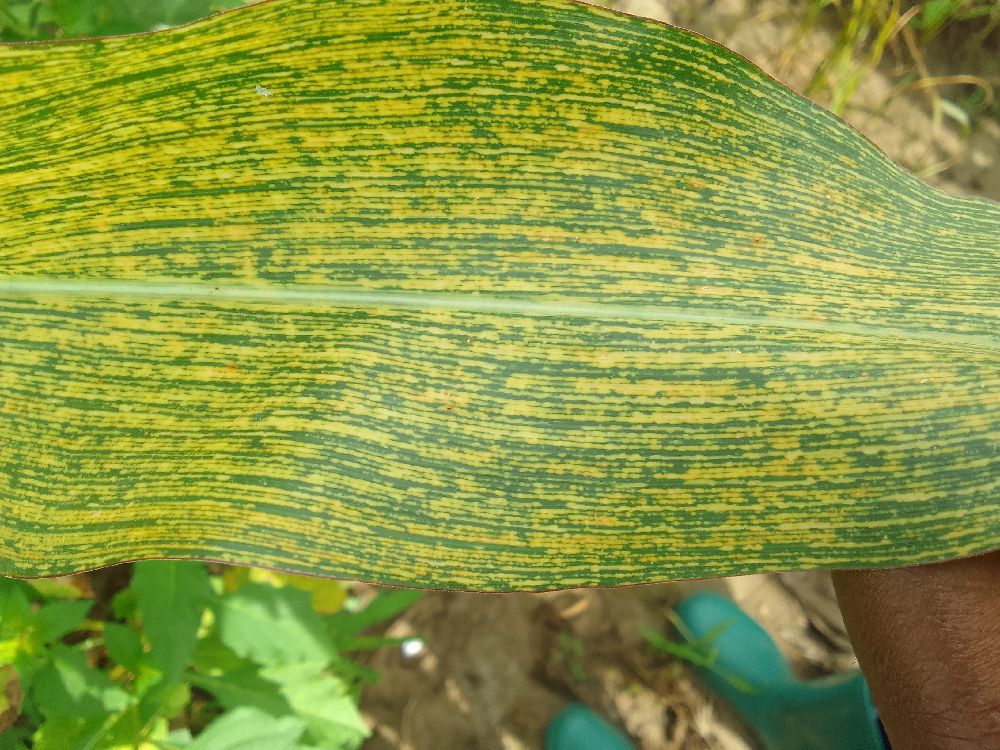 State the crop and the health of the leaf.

maize, maize streak virus
